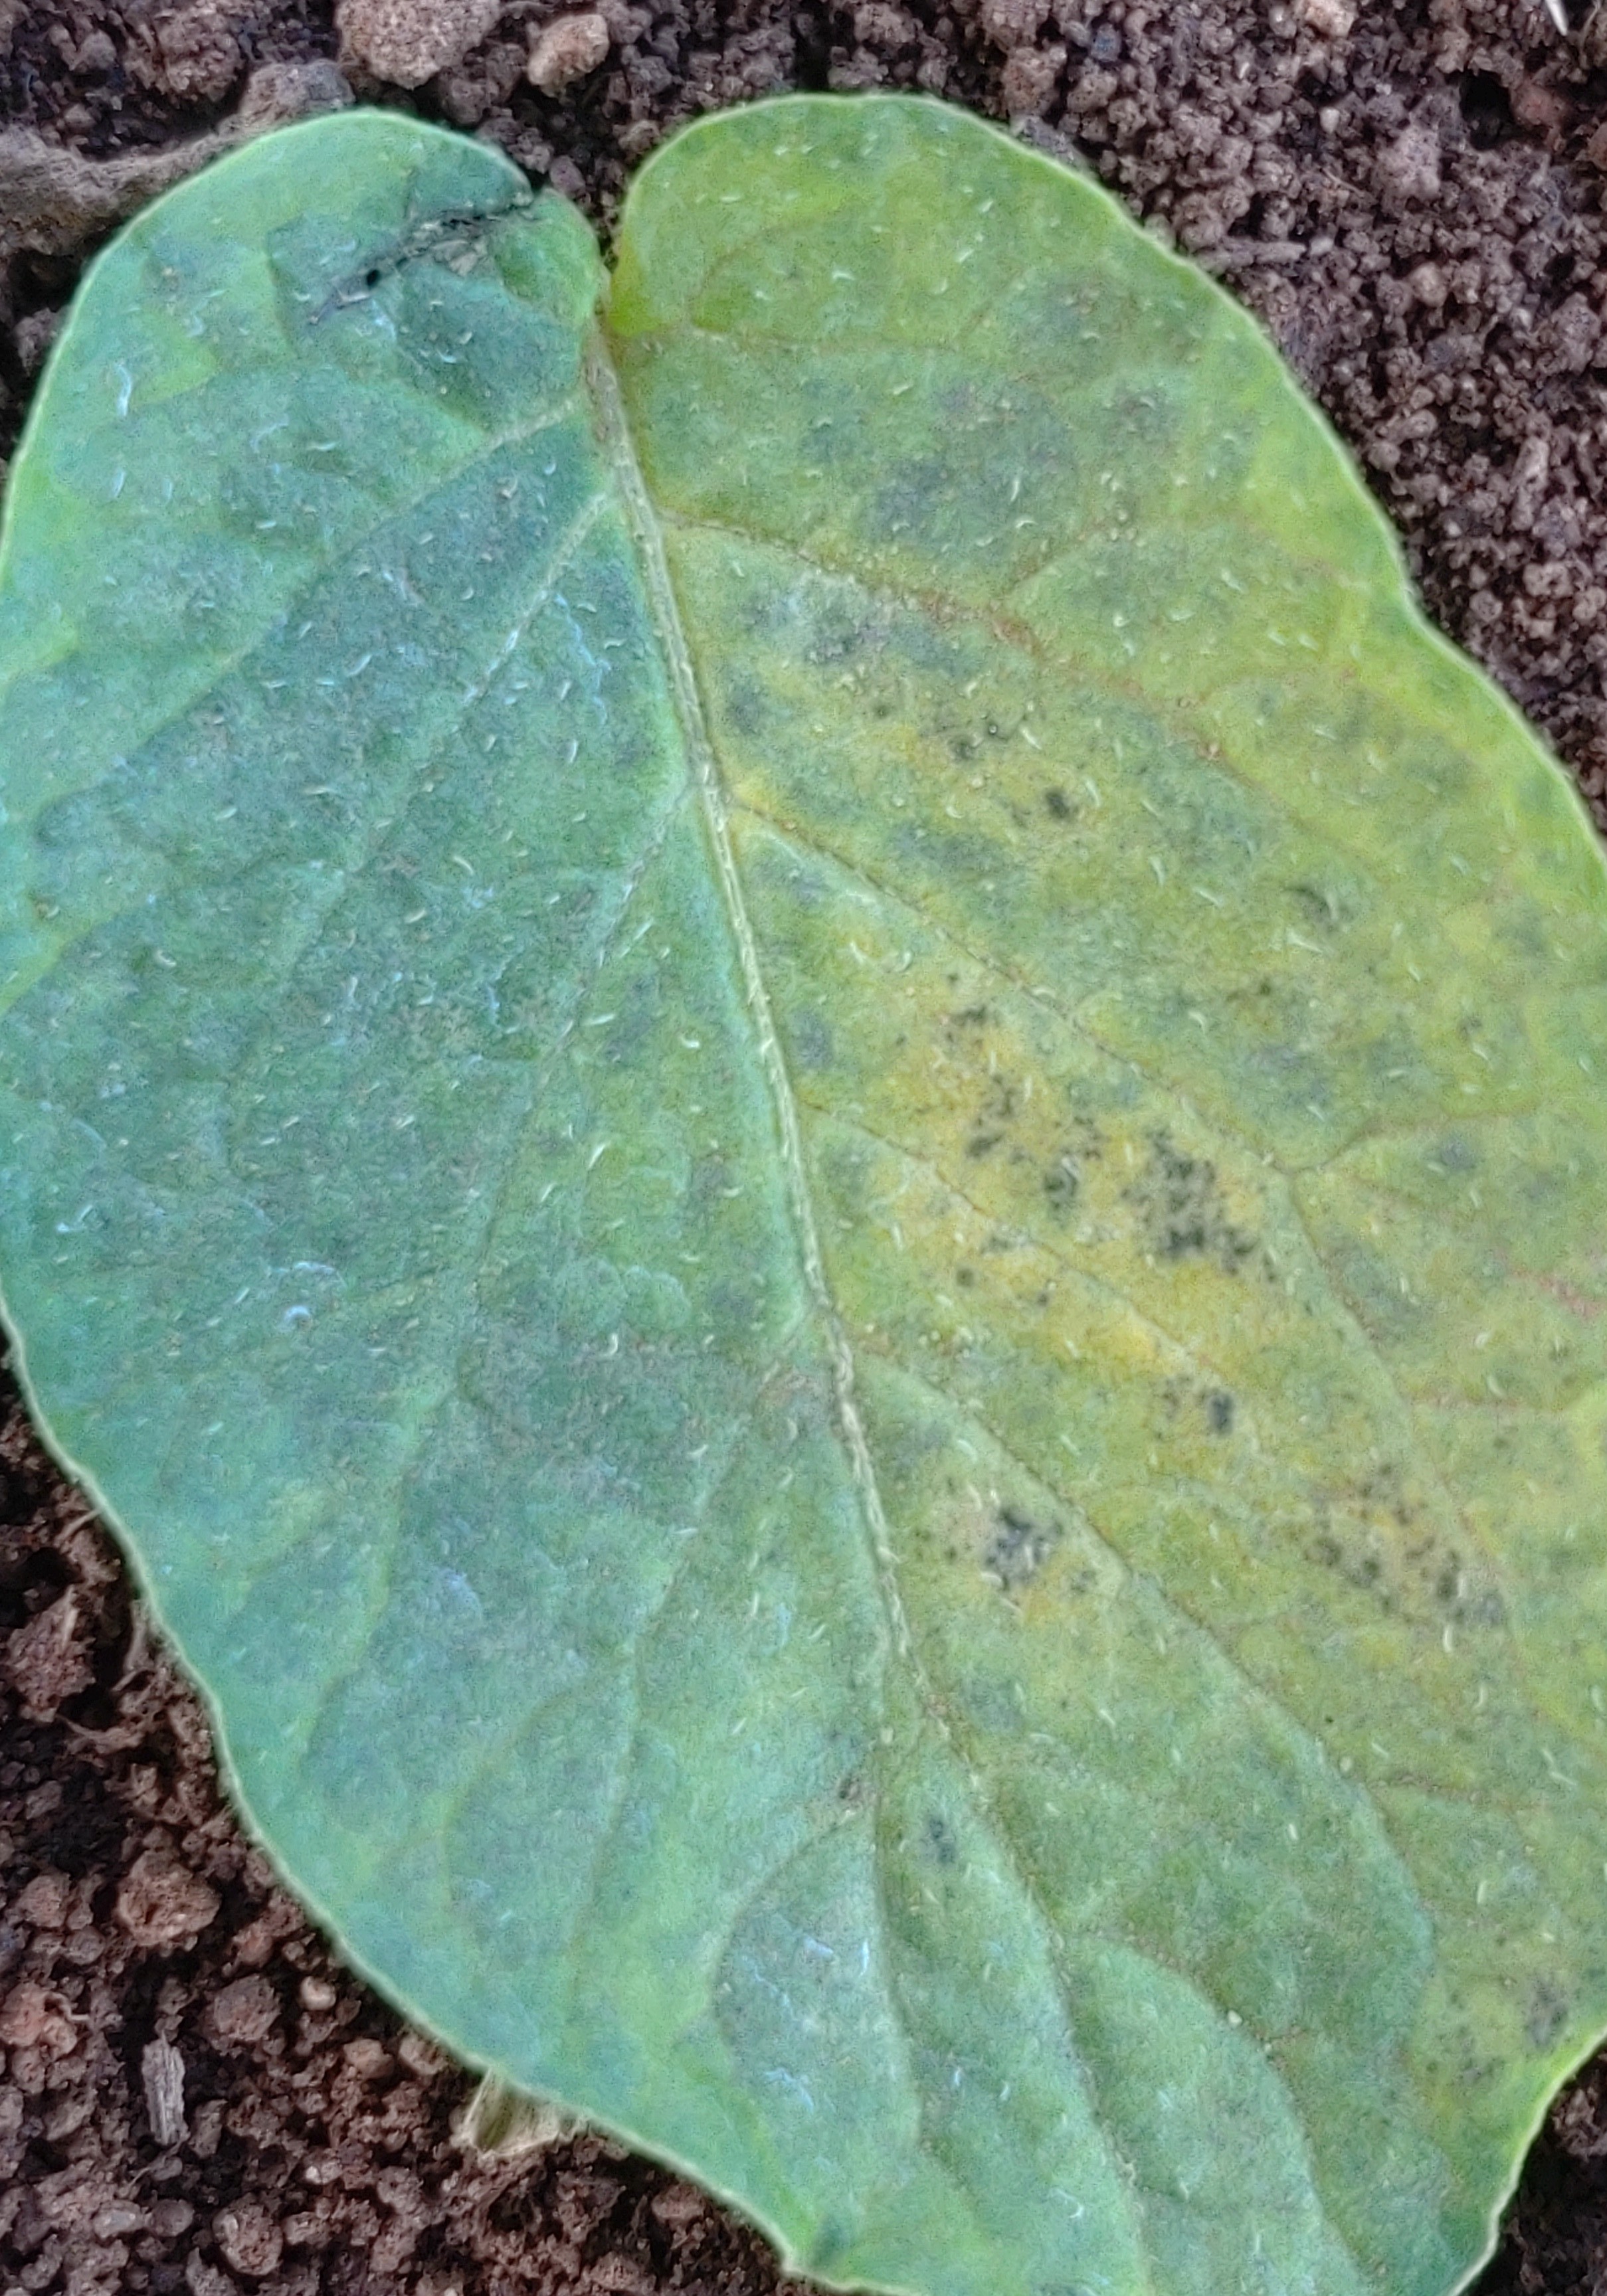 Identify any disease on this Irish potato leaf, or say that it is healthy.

late blight
